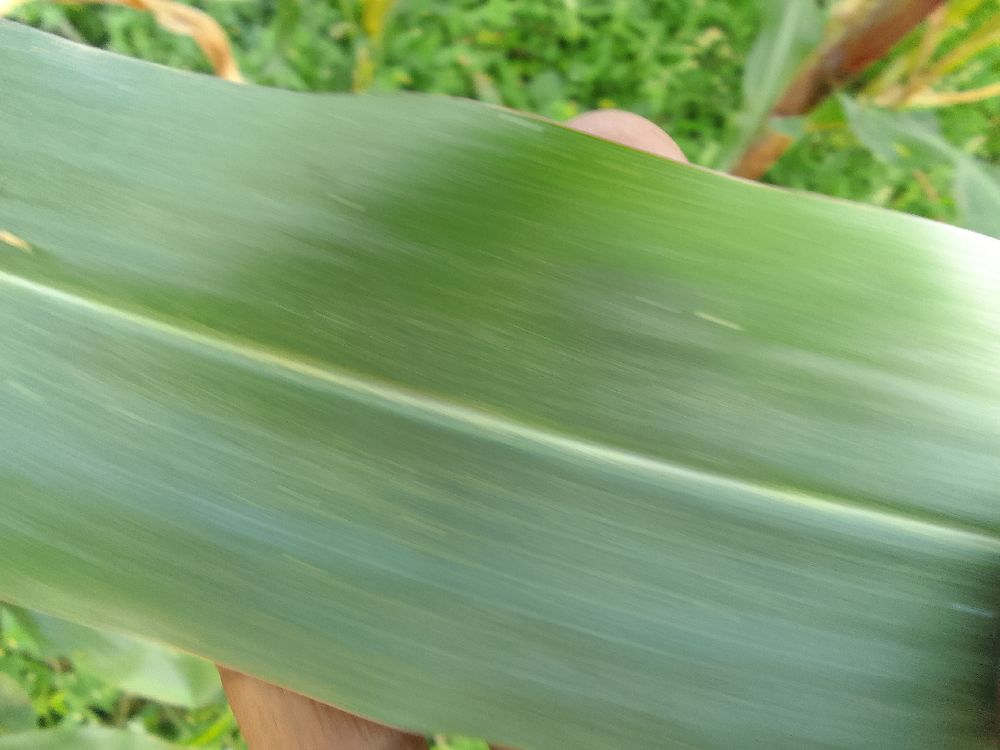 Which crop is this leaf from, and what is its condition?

maize, healthy
